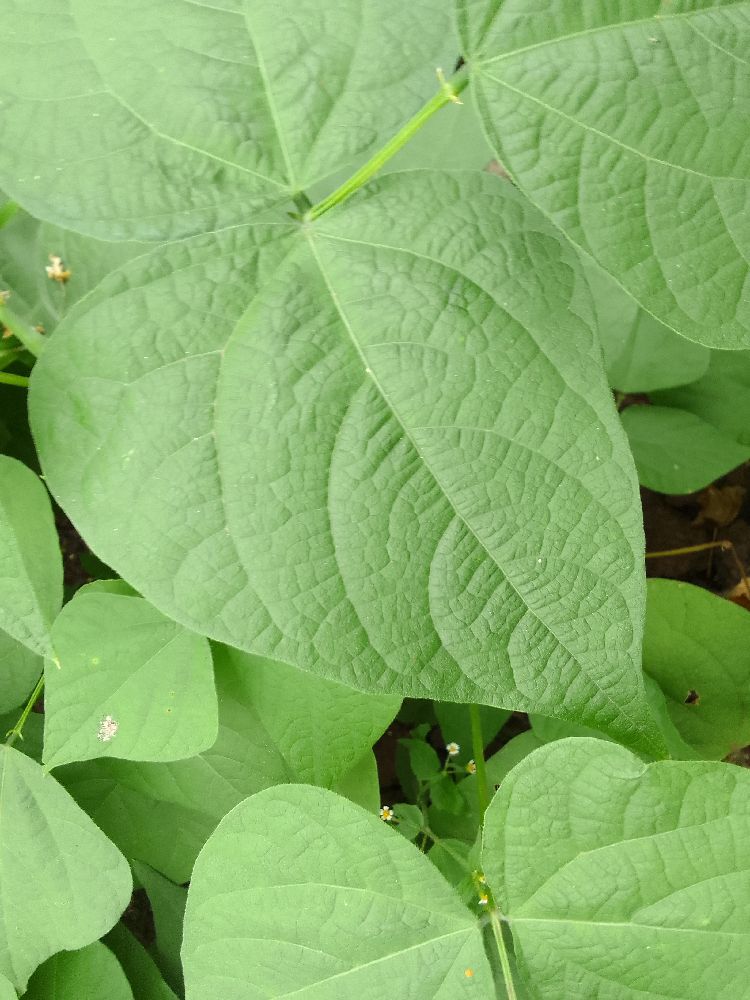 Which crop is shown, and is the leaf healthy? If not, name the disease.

common bean, healthy
